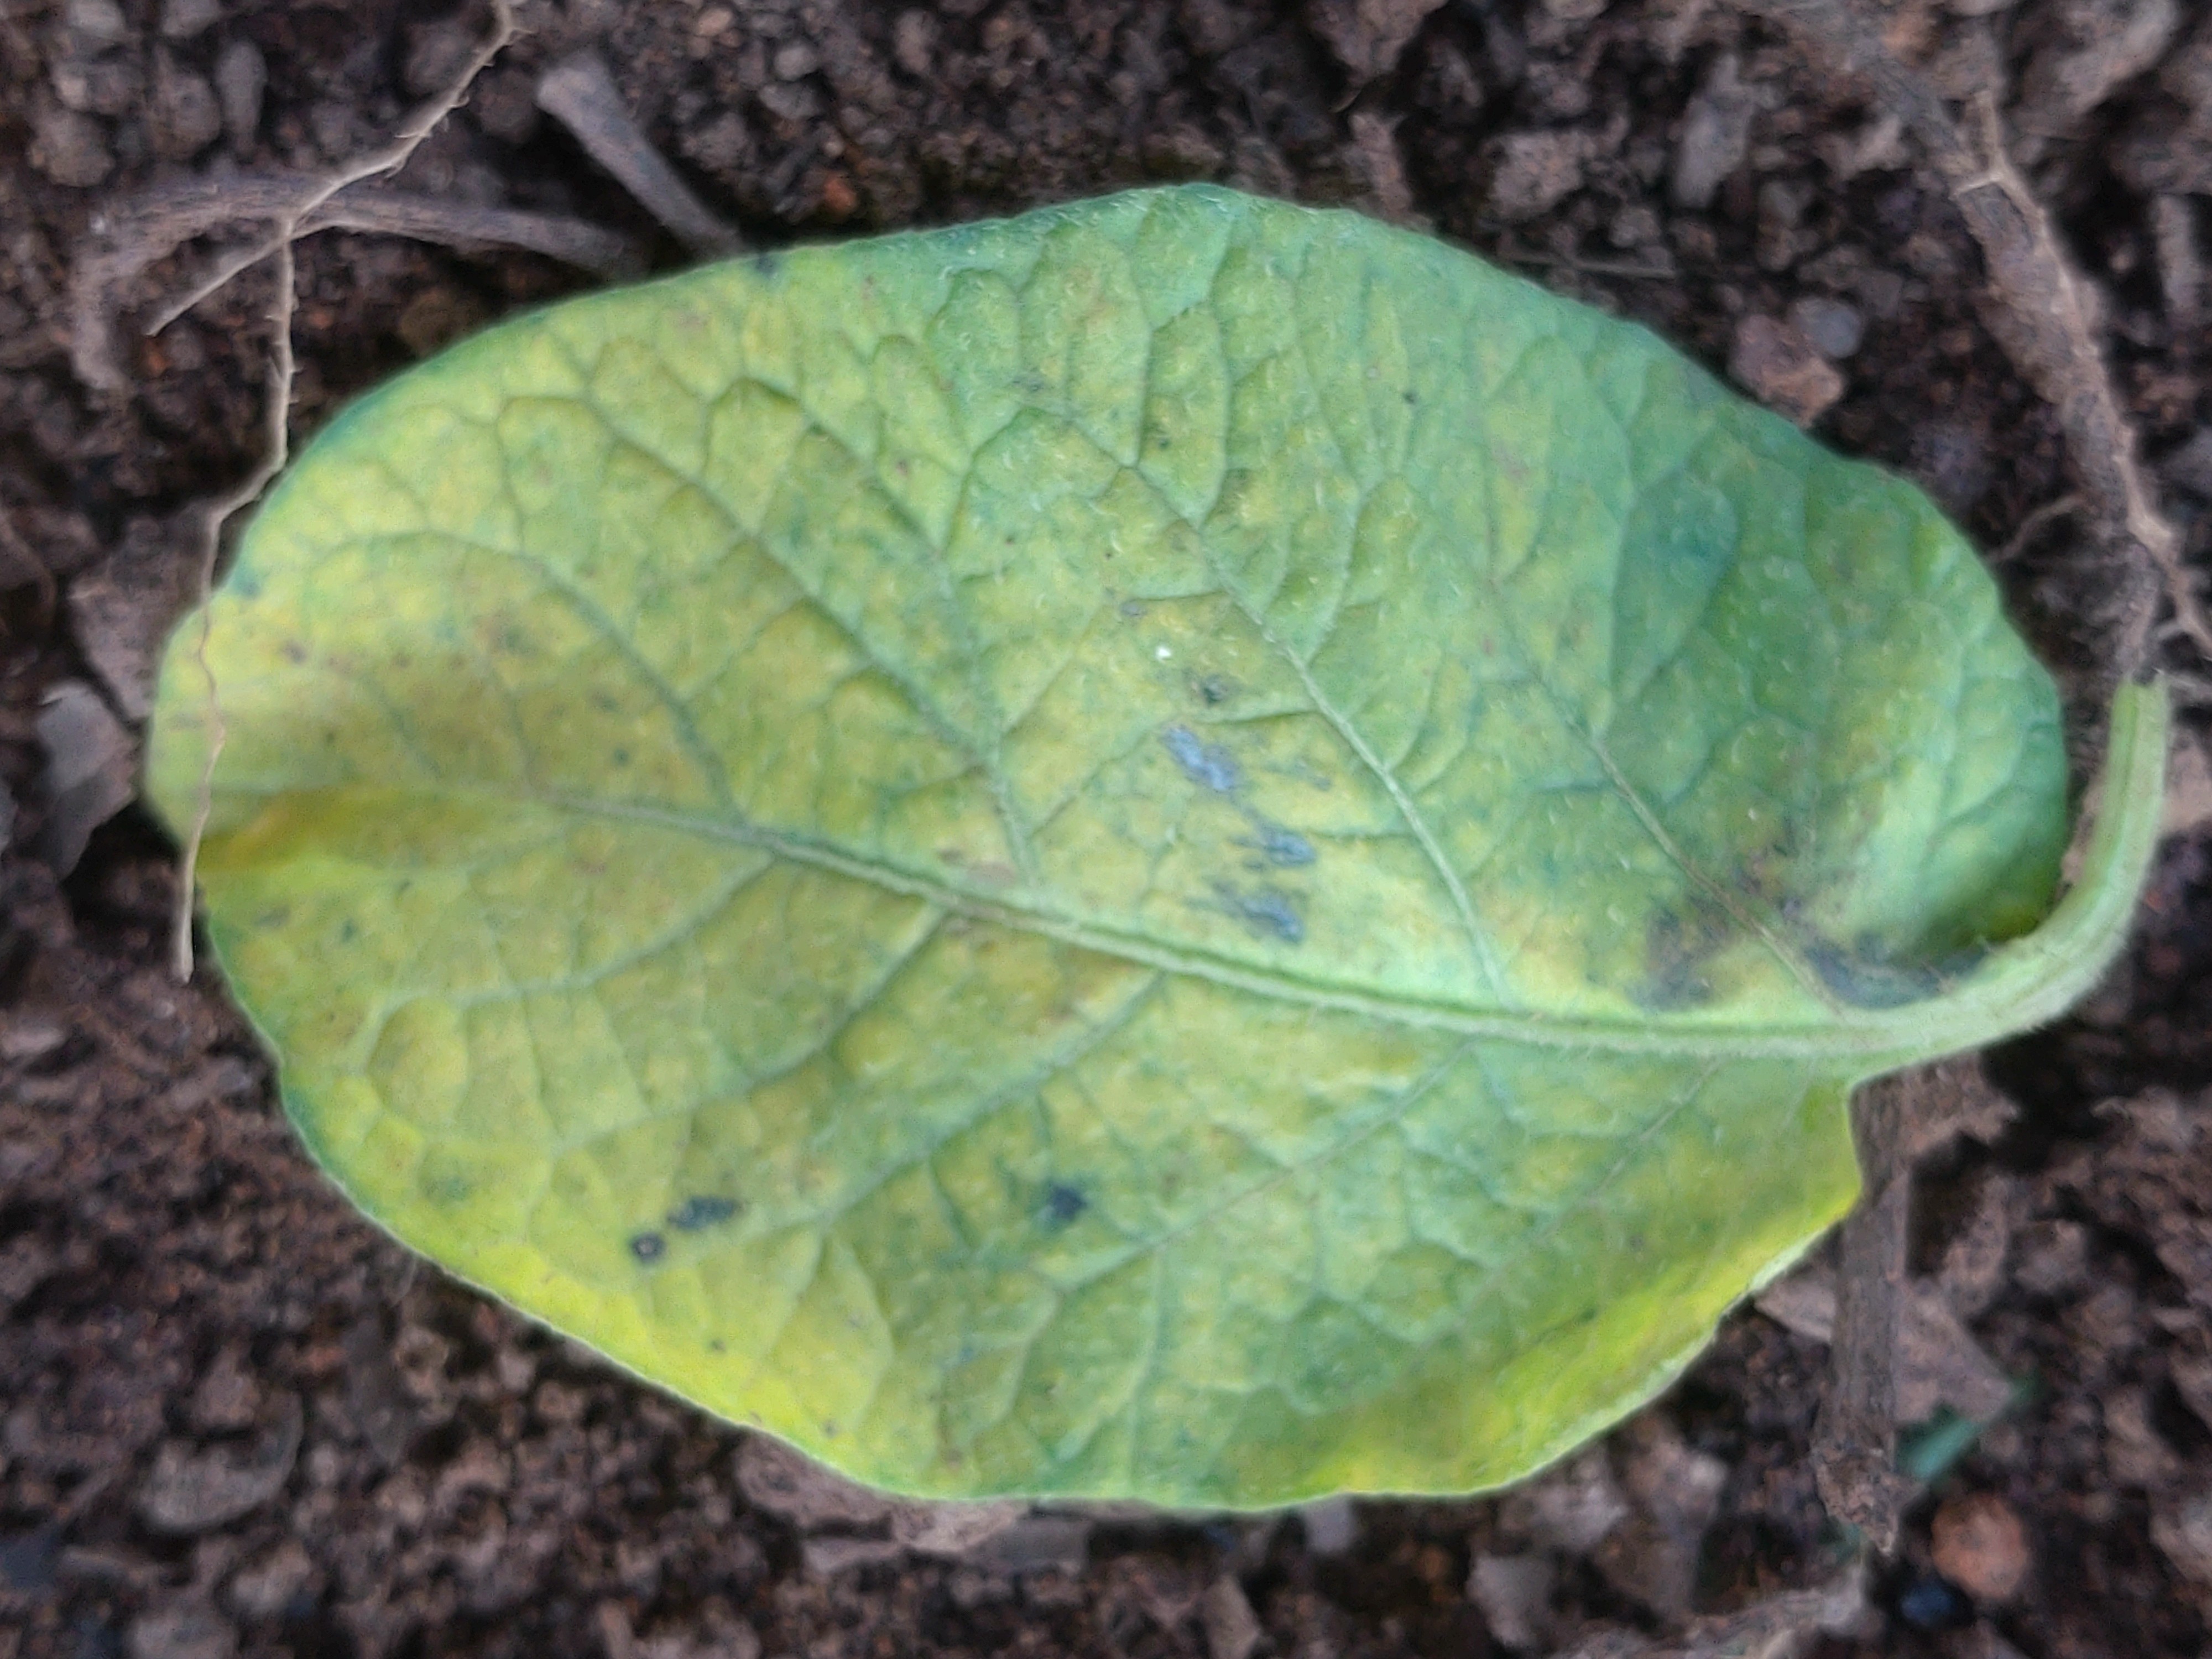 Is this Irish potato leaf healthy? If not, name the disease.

late blight
